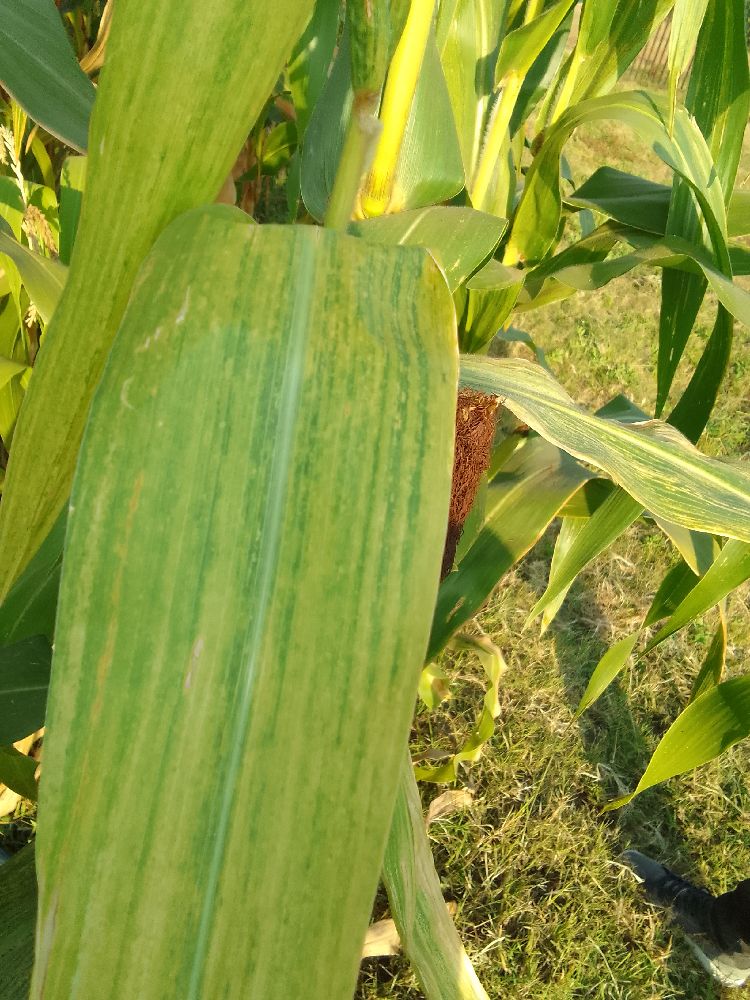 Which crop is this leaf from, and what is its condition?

maize, maize lethal necrosis
